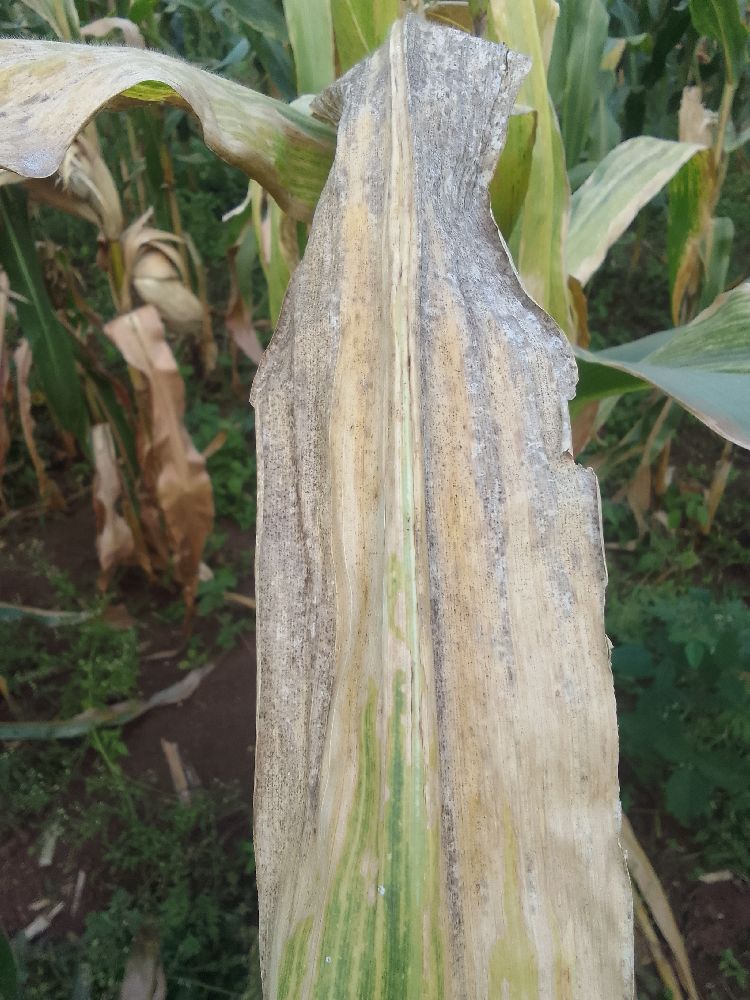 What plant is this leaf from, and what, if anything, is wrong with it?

maize, maize lethal necrosis
